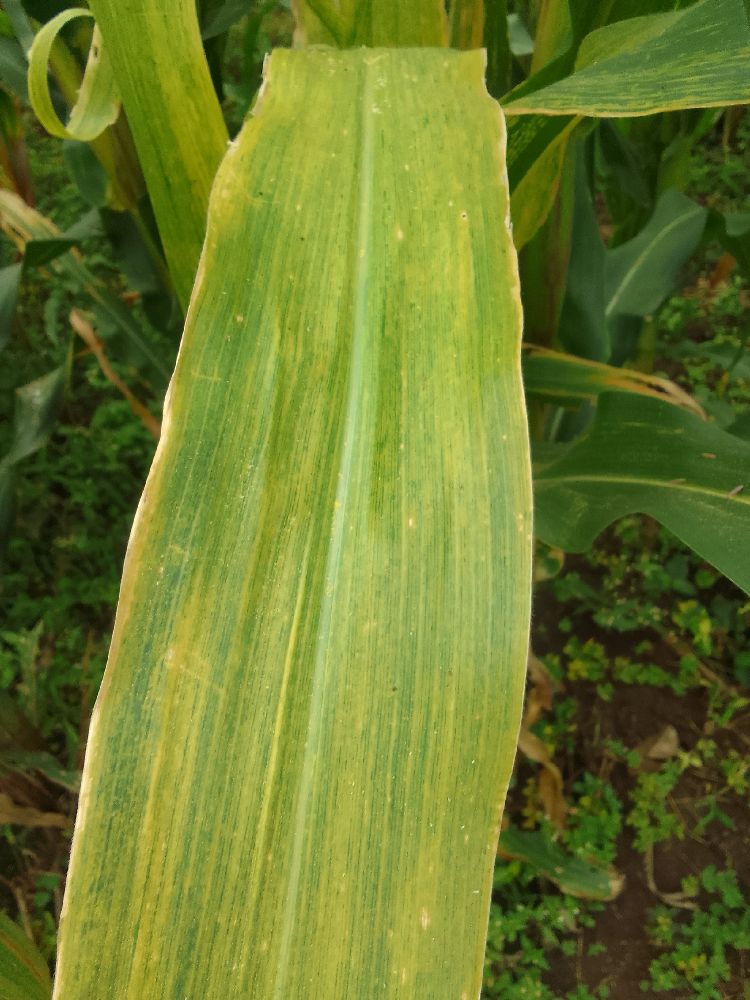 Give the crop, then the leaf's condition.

maize, maize lethal necrosis
